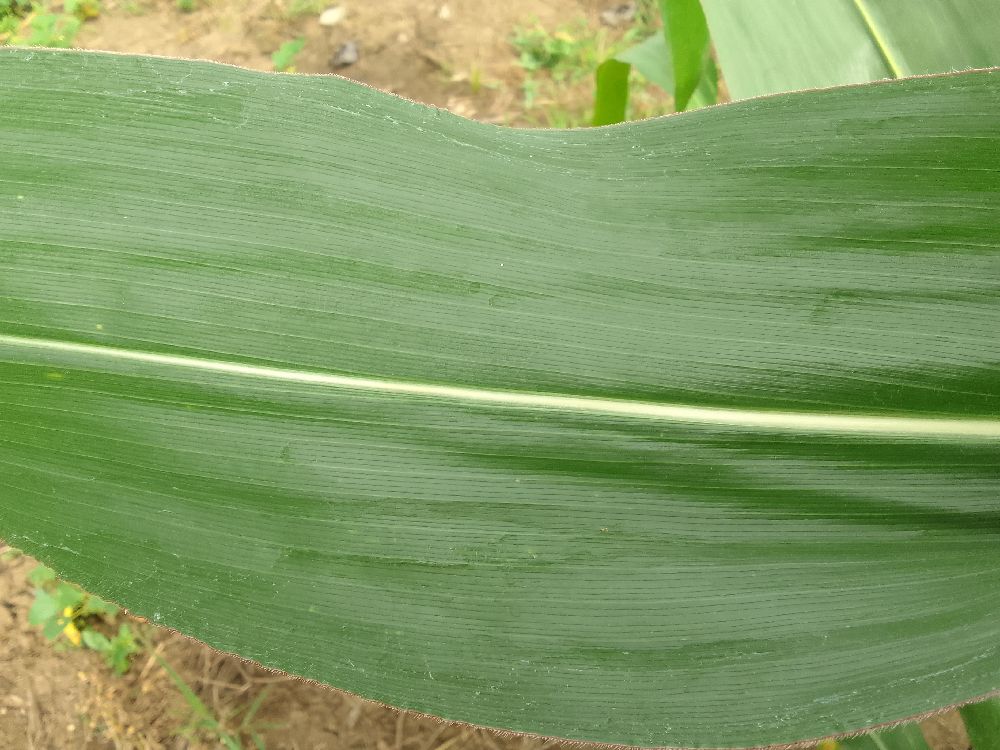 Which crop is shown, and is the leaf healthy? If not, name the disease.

maize, healthy
